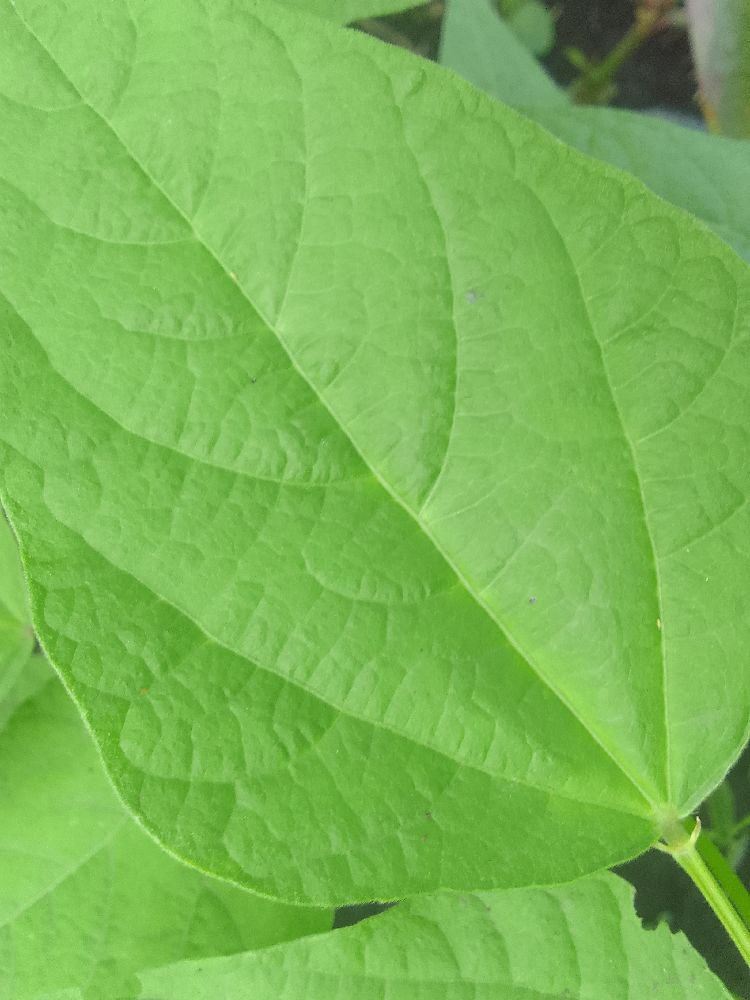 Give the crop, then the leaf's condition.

common bean, healthy
